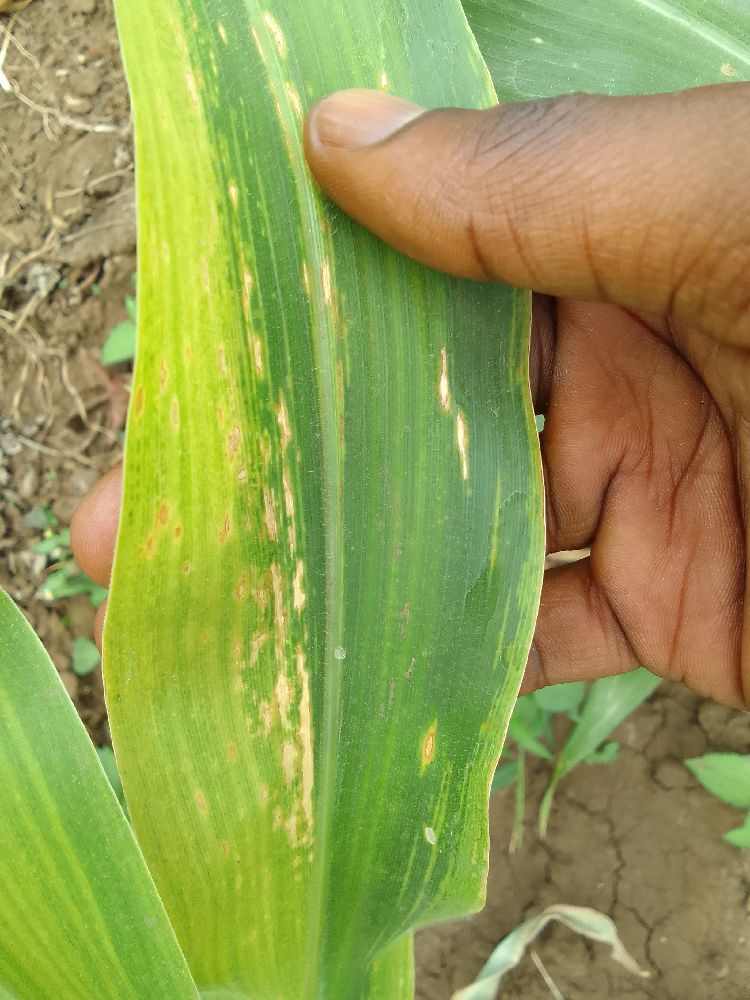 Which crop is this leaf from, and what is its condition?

maize, maize lethal necrosis
